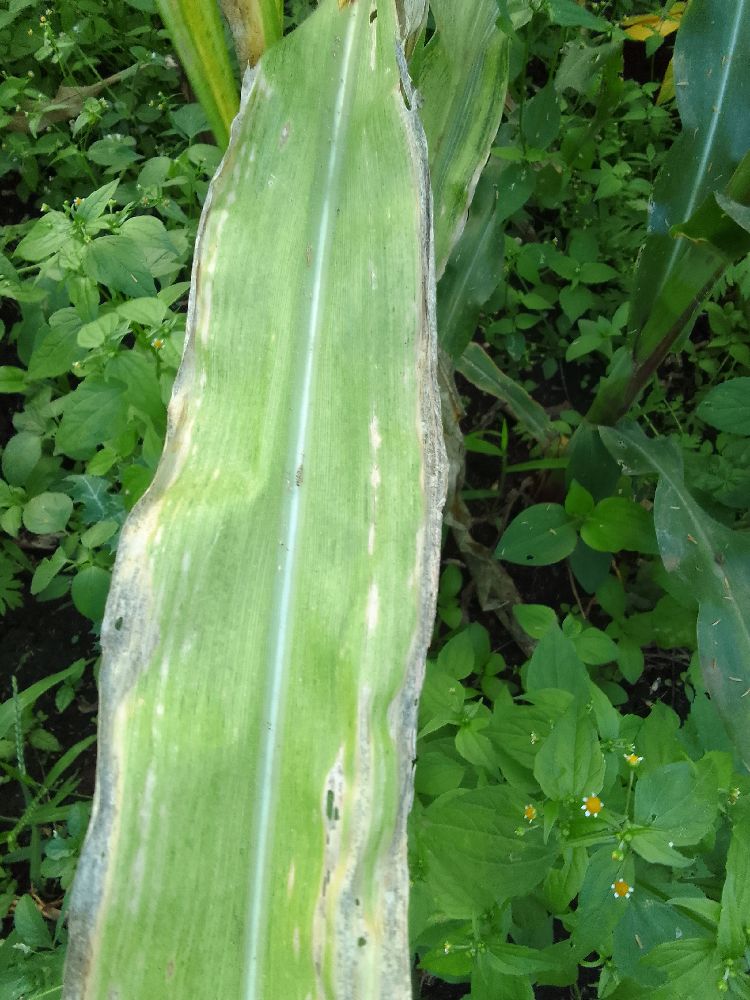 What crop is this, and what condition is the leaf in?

maize, maize lethal necrosis
